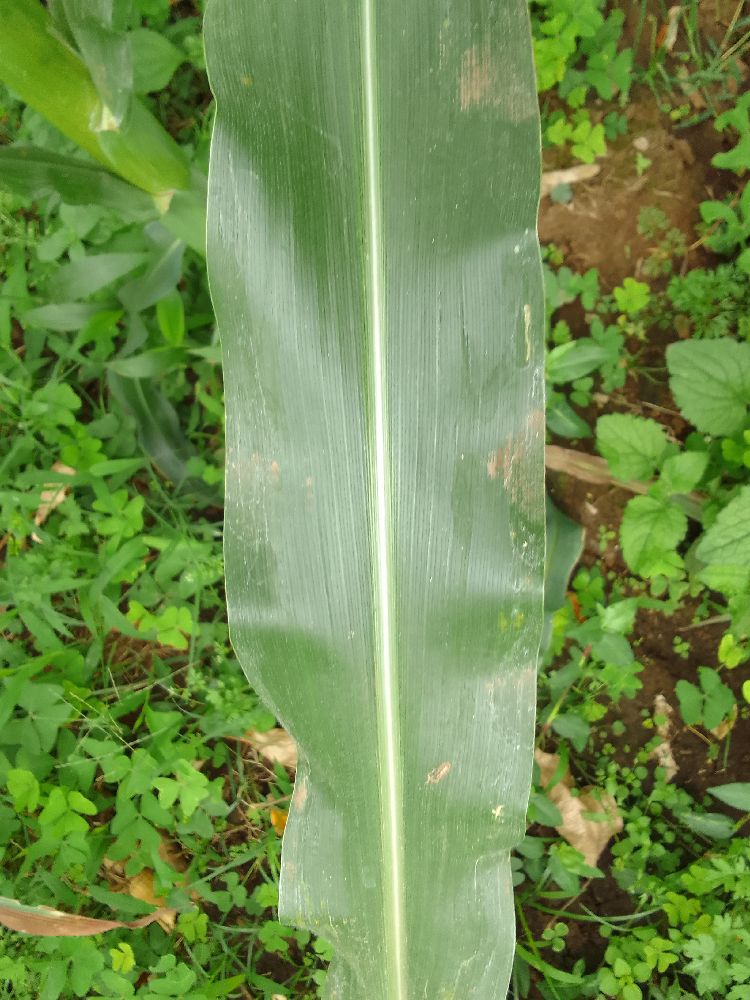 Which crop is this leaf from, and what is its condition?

maize, healthy
